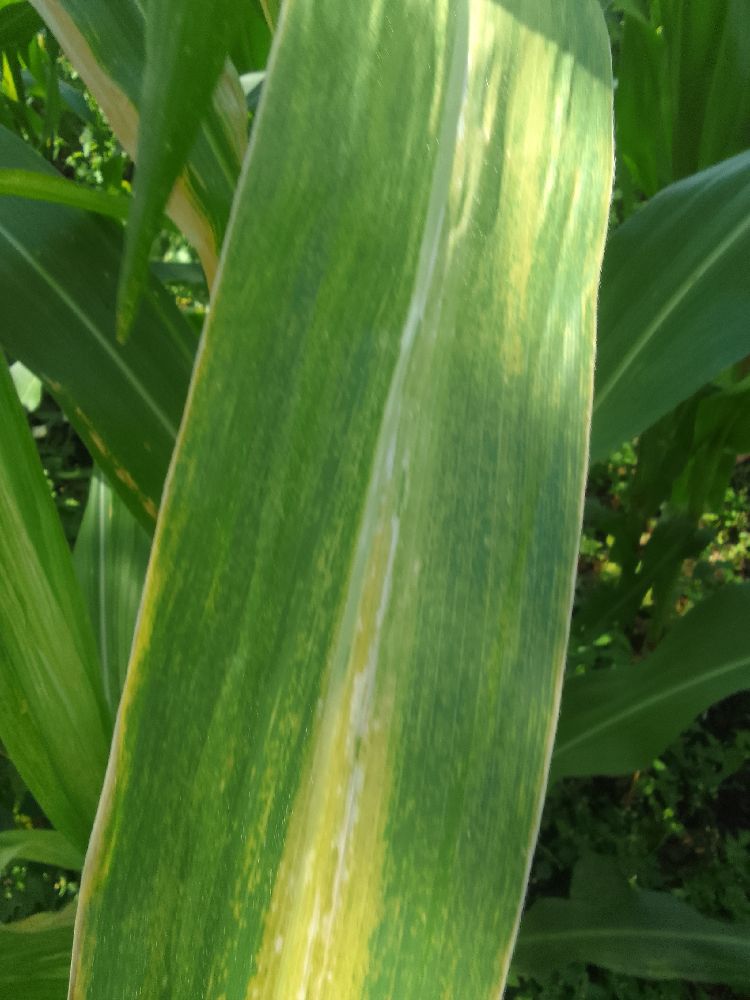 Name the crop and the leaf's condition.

maize, maize lethal necrosis
